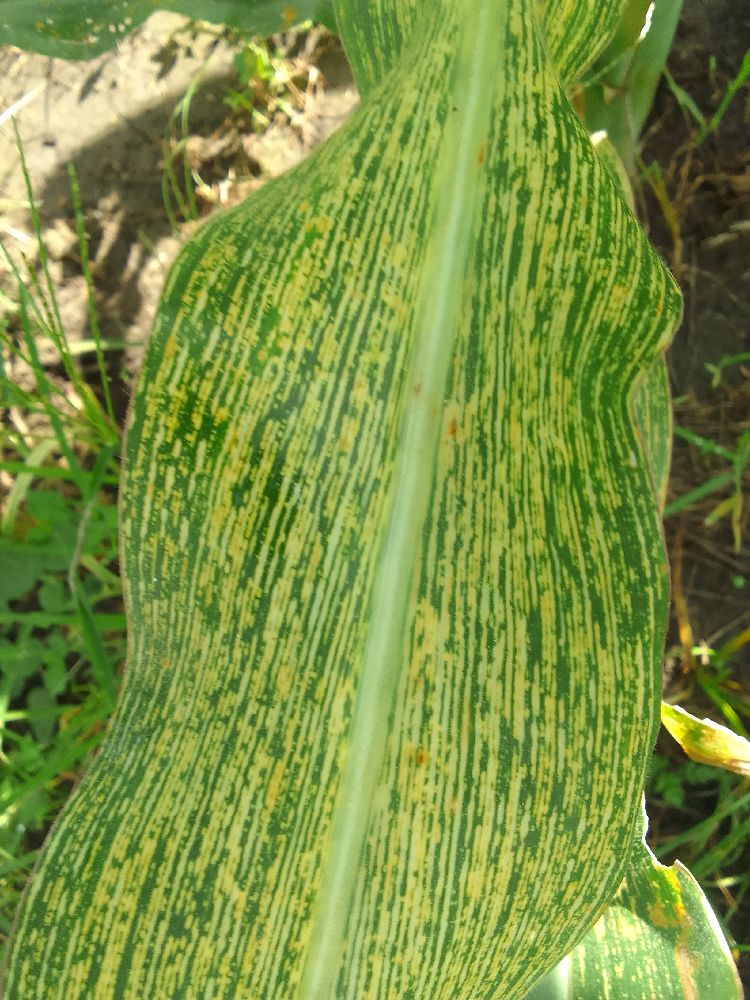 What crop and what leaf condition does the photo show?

maize, maize streak virus
